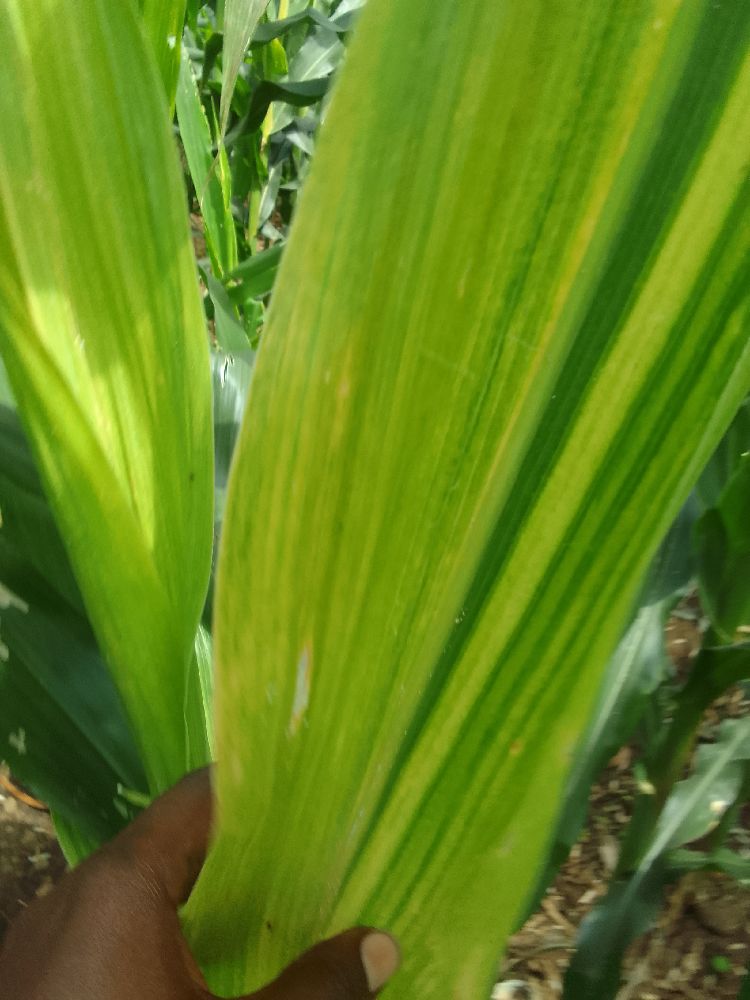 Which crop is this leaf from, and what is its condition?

maize, maize lethal necrosis
